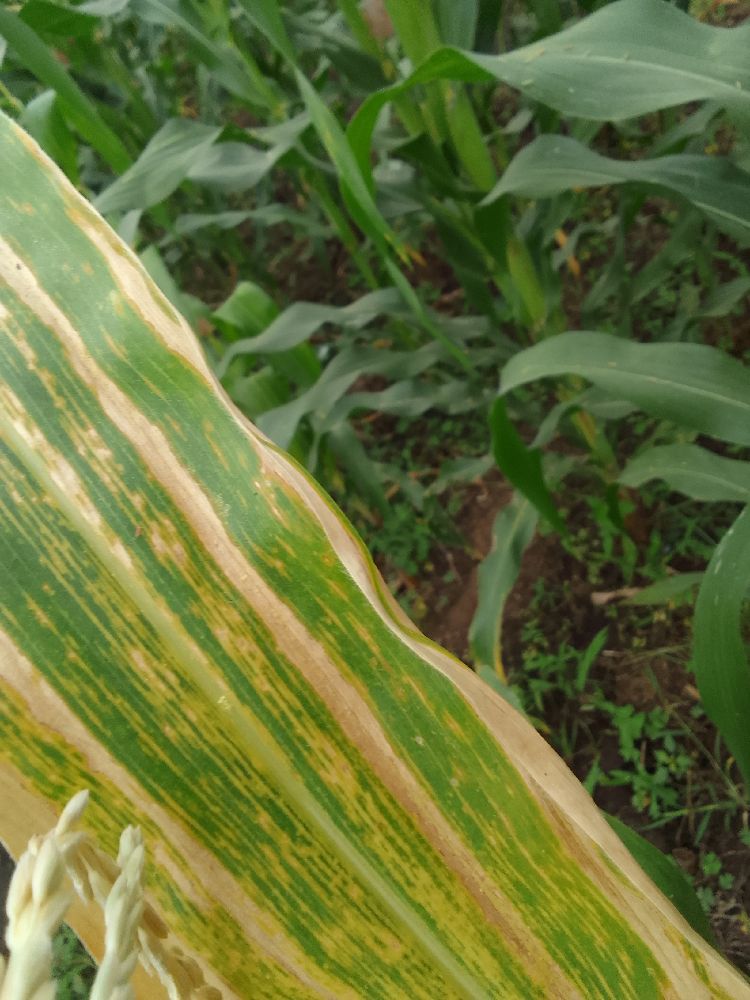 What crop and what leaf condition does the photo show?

maize, maize lethal necrosis
